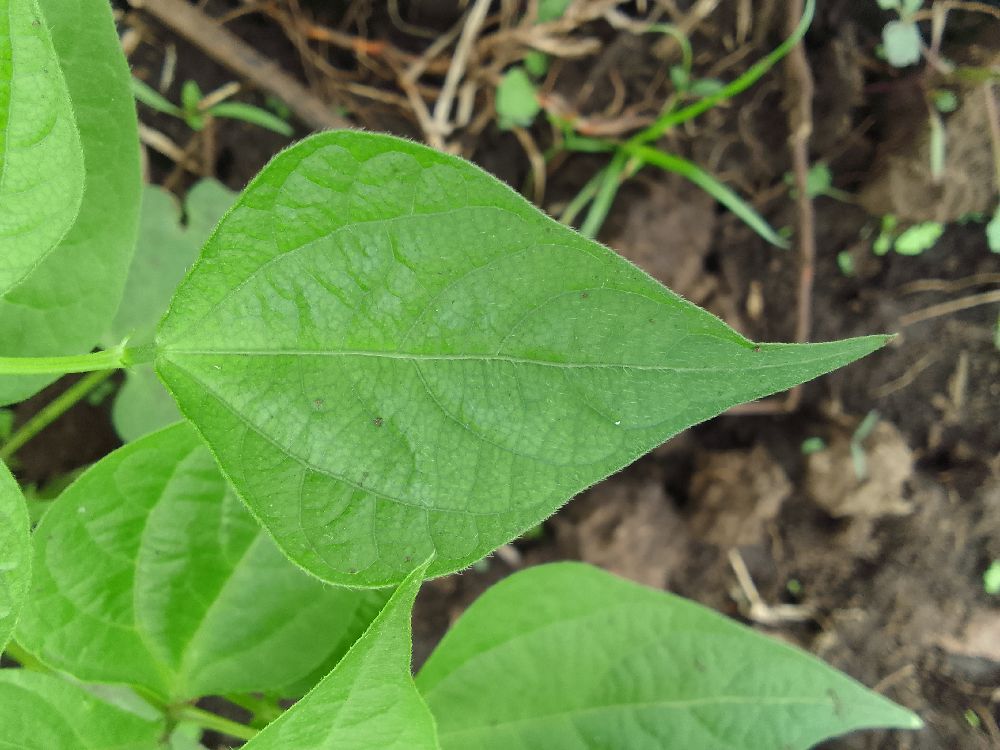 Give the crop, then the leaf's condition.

common bean, healthy
